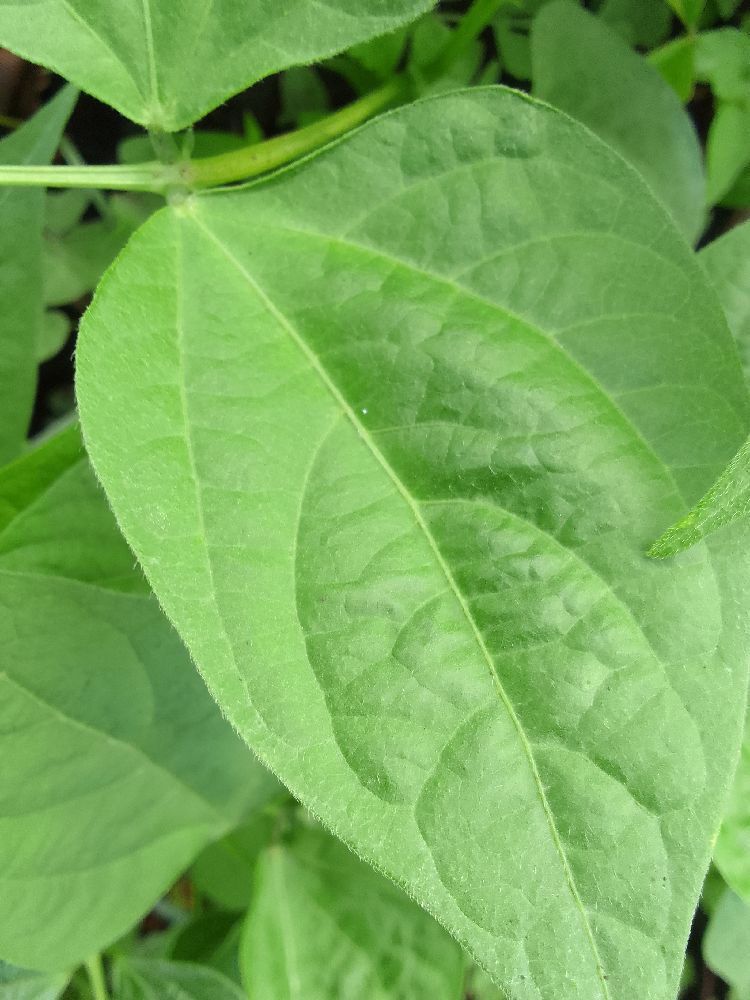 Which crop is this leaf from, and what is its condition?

common bean, healthy
